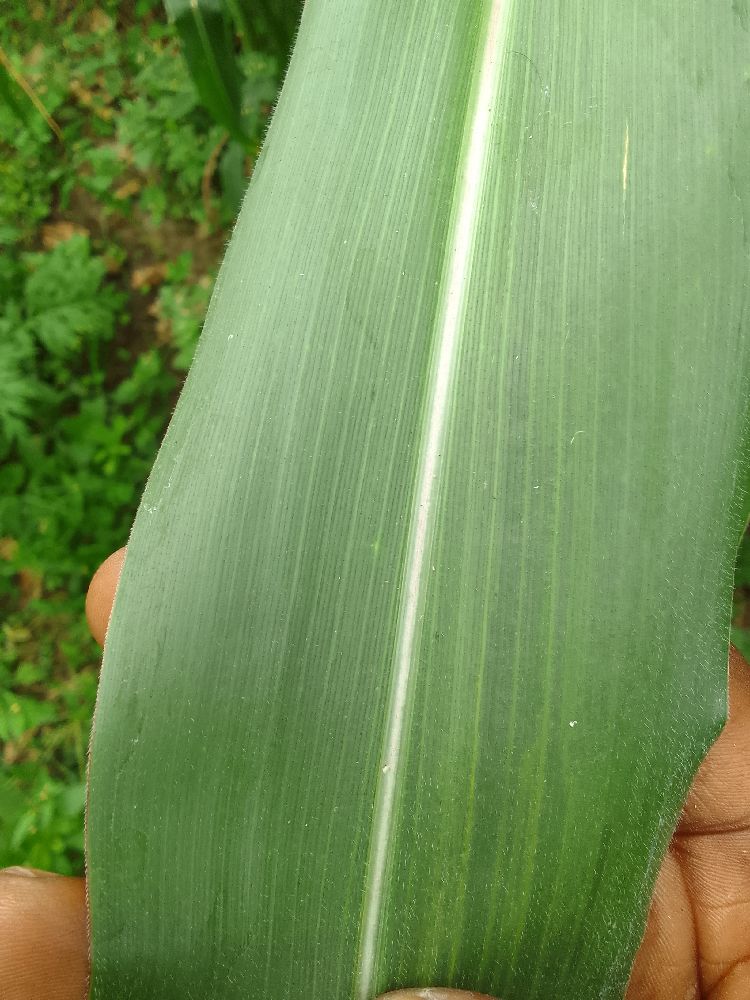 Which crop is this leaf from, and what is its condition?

maize, healthy
